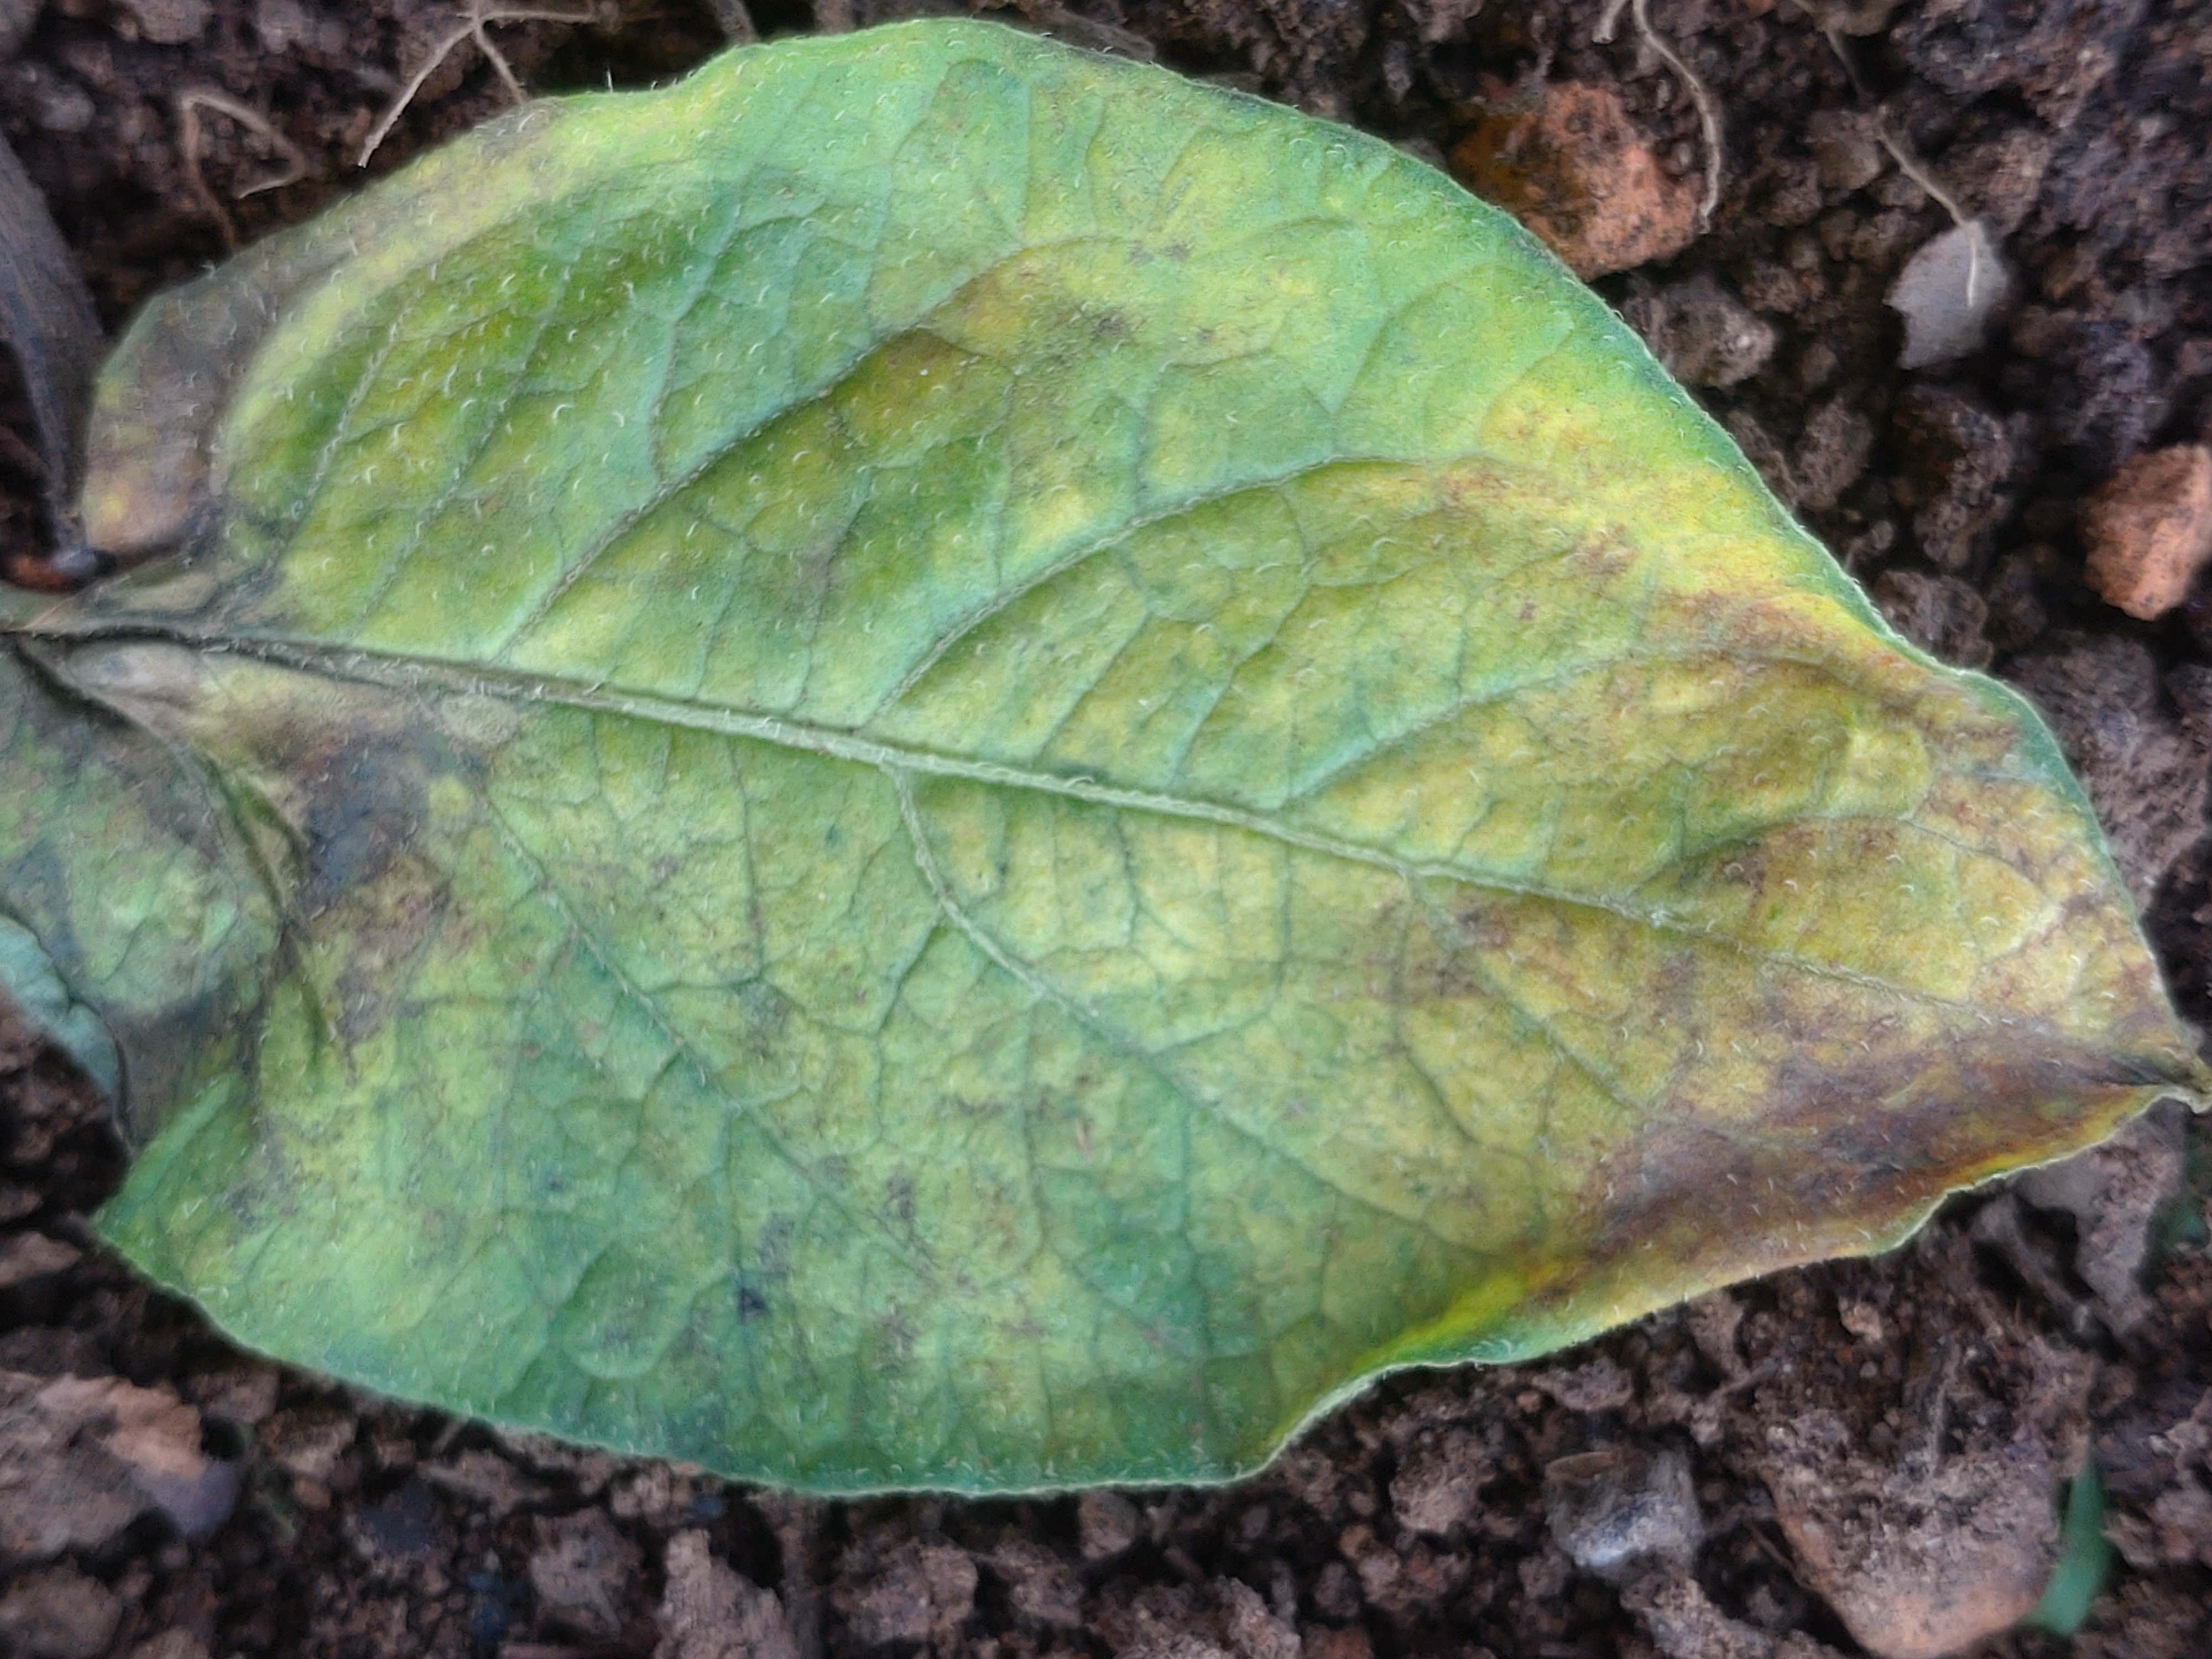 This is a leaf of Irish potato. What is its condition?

late blight
